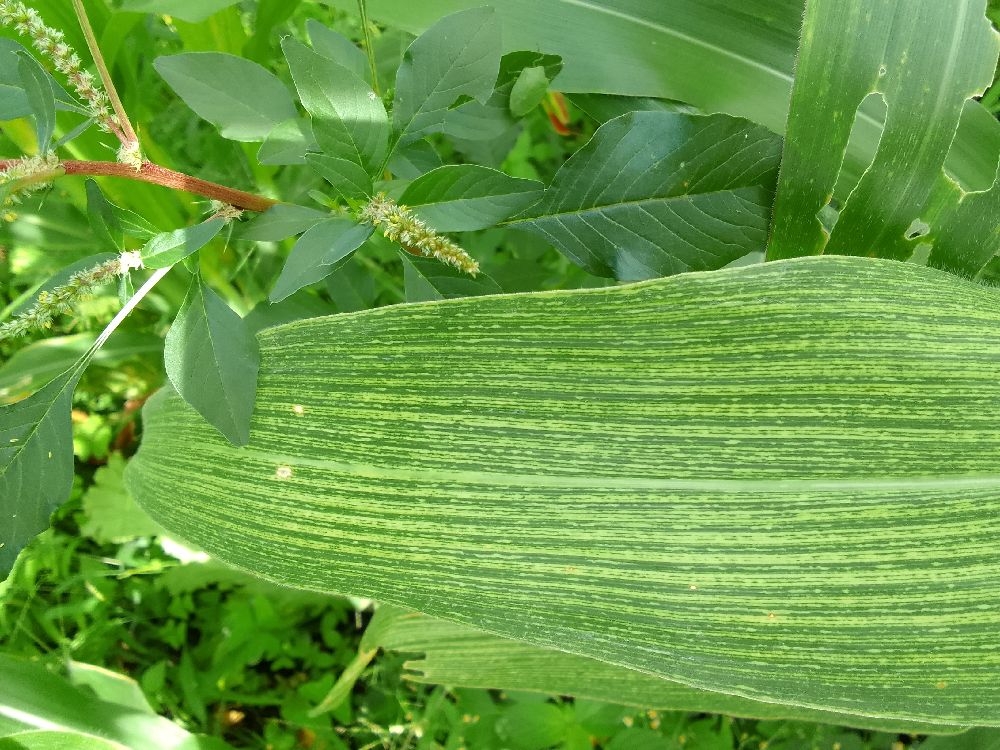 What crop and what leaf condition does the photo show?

maize, maize streak virus
